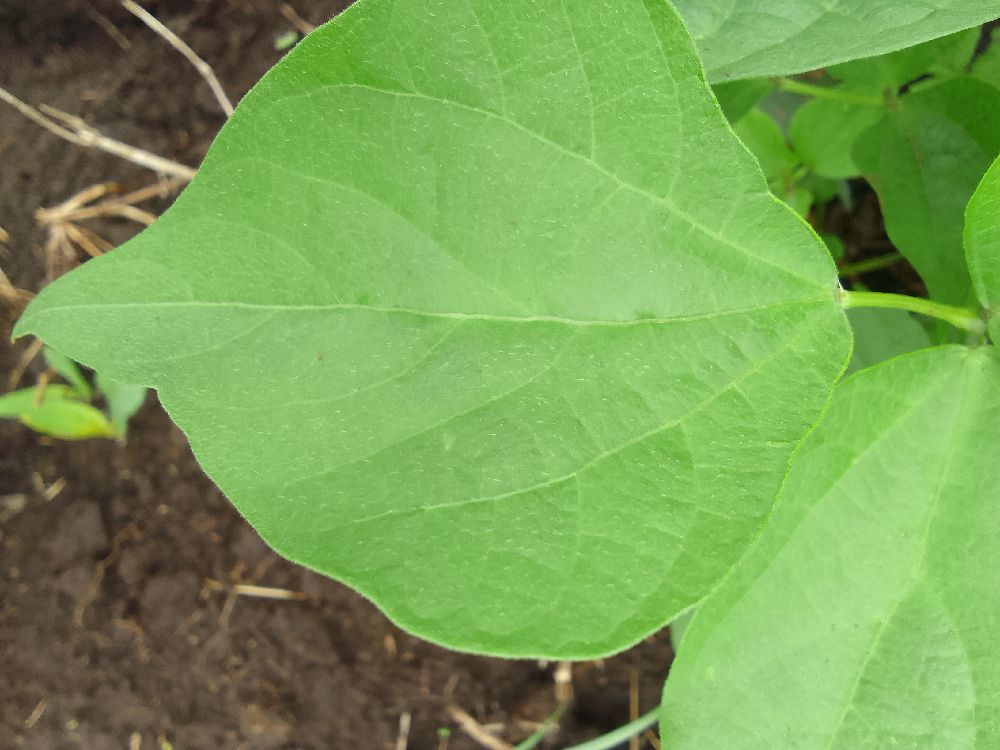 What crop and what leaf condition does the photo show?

common bean, healthy
